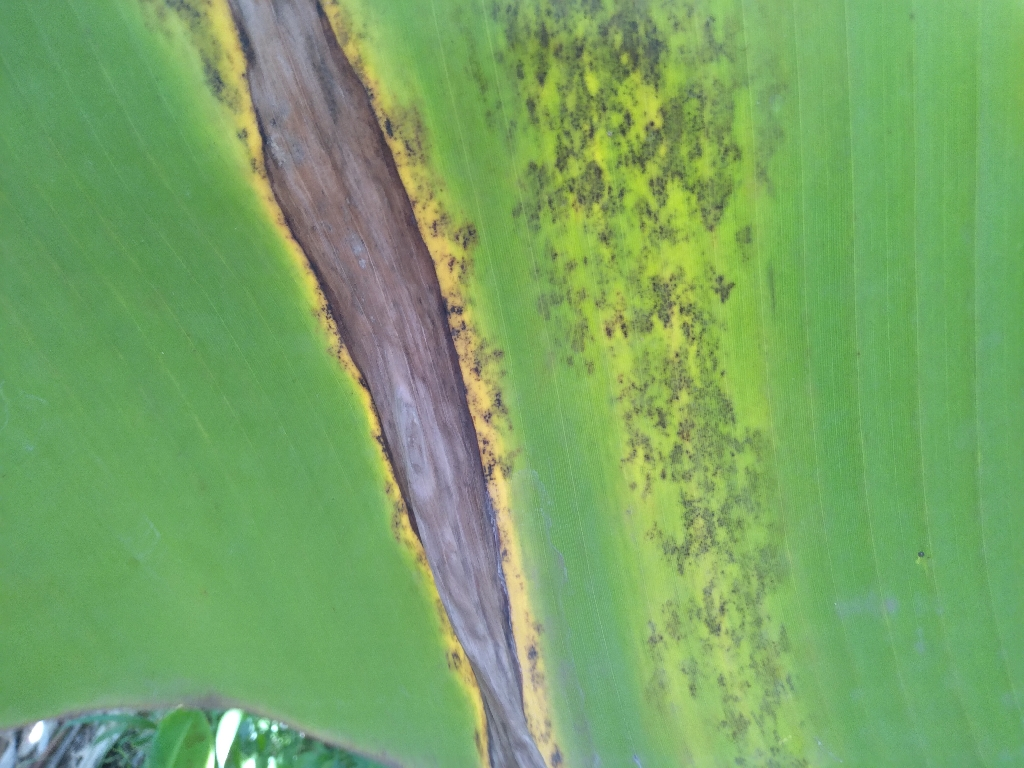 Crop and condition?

banana, black sigatoka
